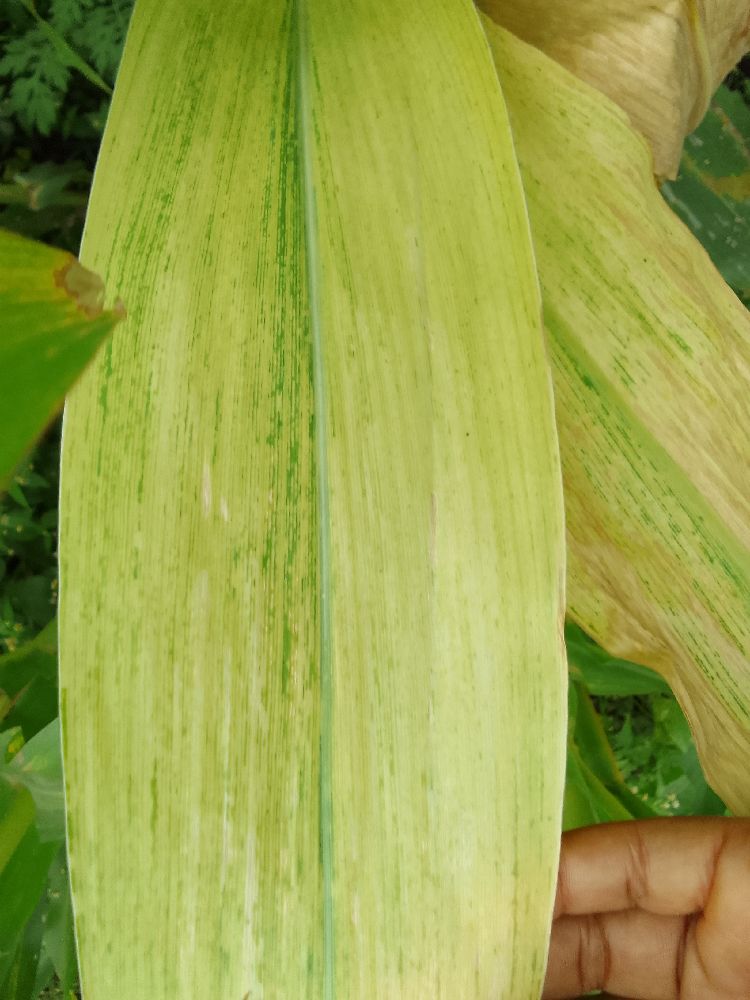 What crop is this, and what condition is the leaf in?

maize, maize lethal necrosis
